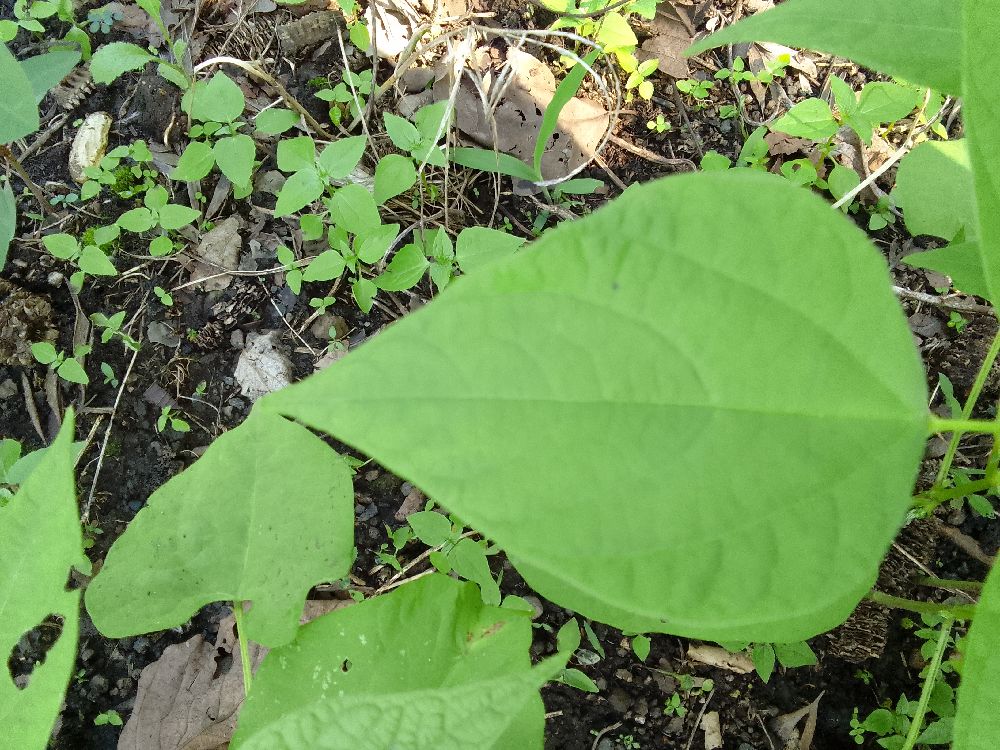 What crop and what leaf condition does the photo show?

common bean, healthy
